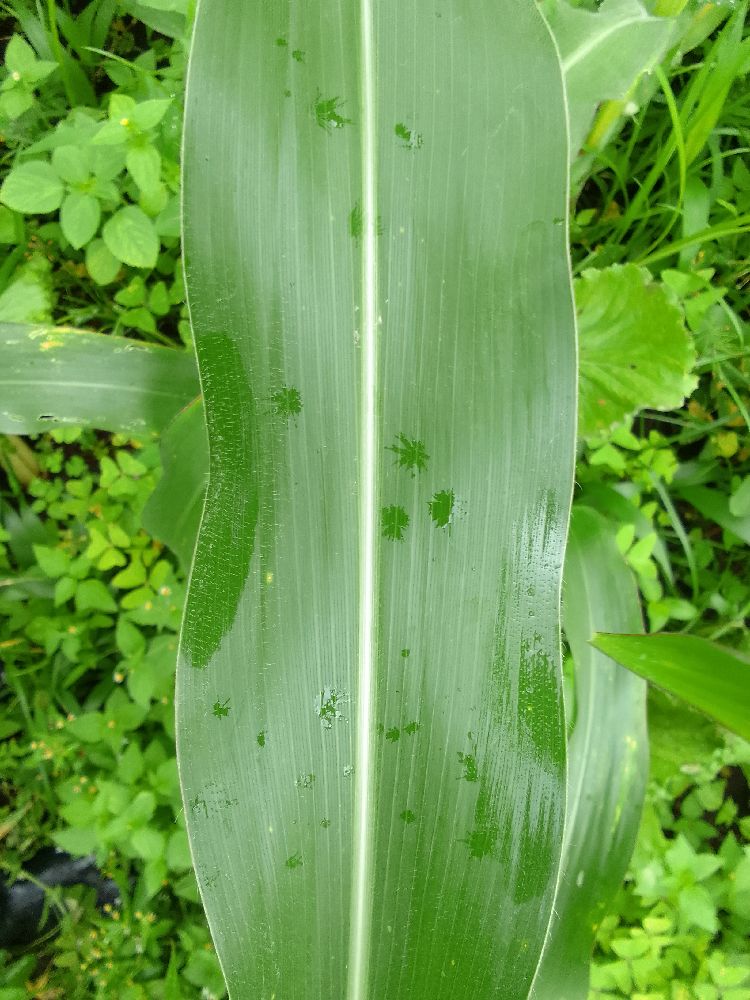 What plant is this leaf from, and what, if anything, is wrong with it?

maize, healthy
